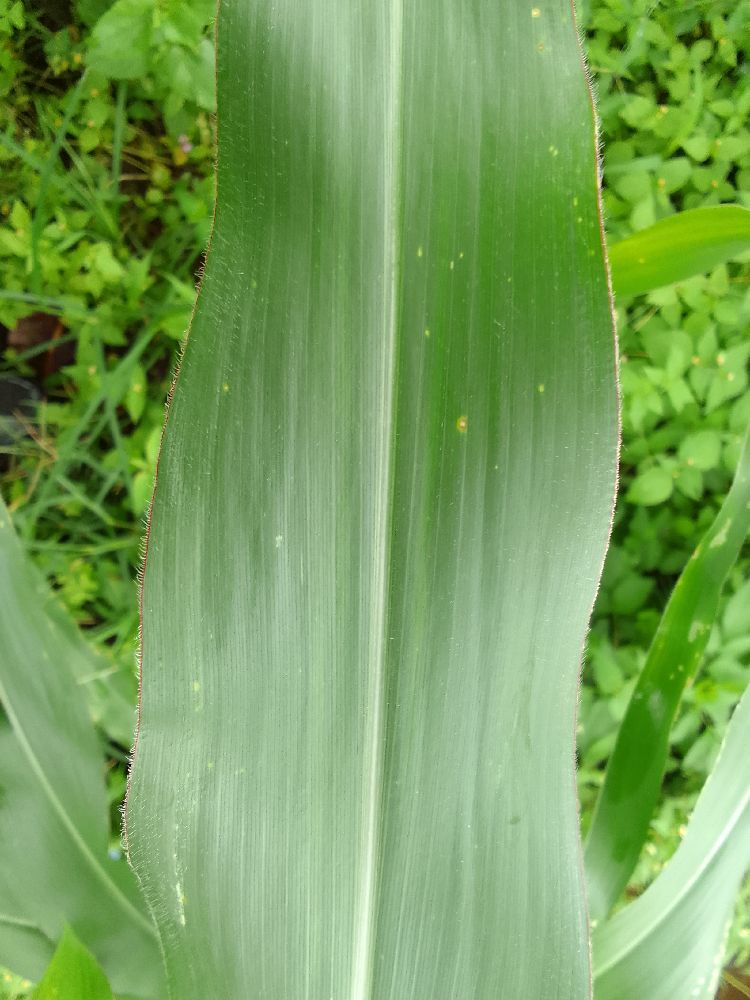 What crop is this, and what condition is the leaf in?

maize, healthy
